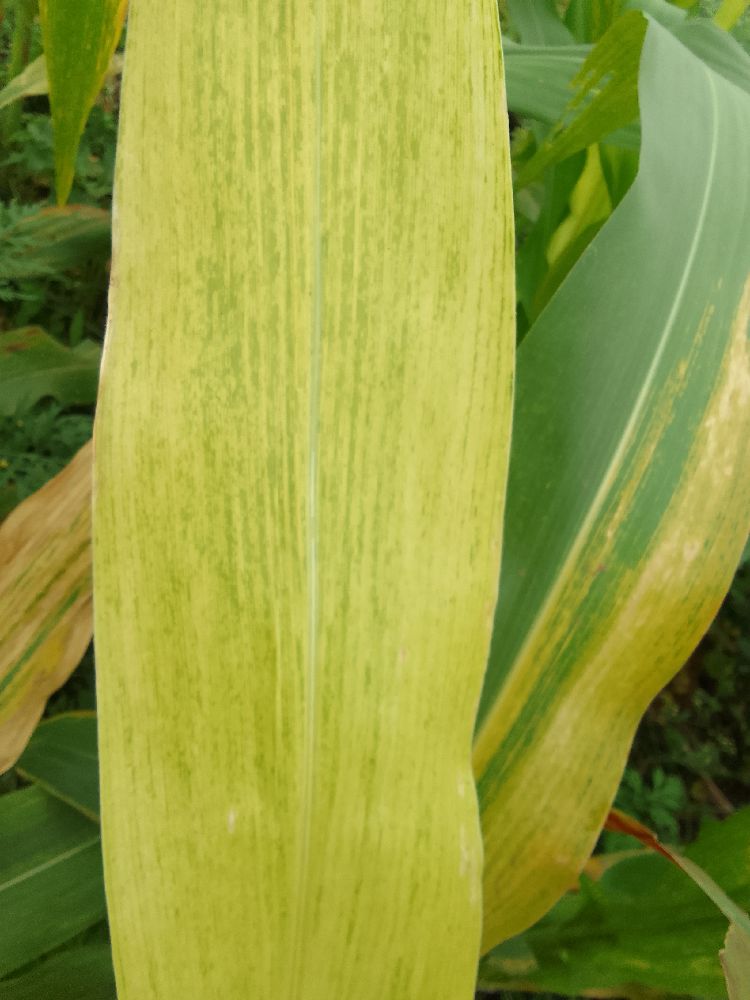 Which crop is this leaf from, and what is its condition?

maize, maize lethal necrosis
